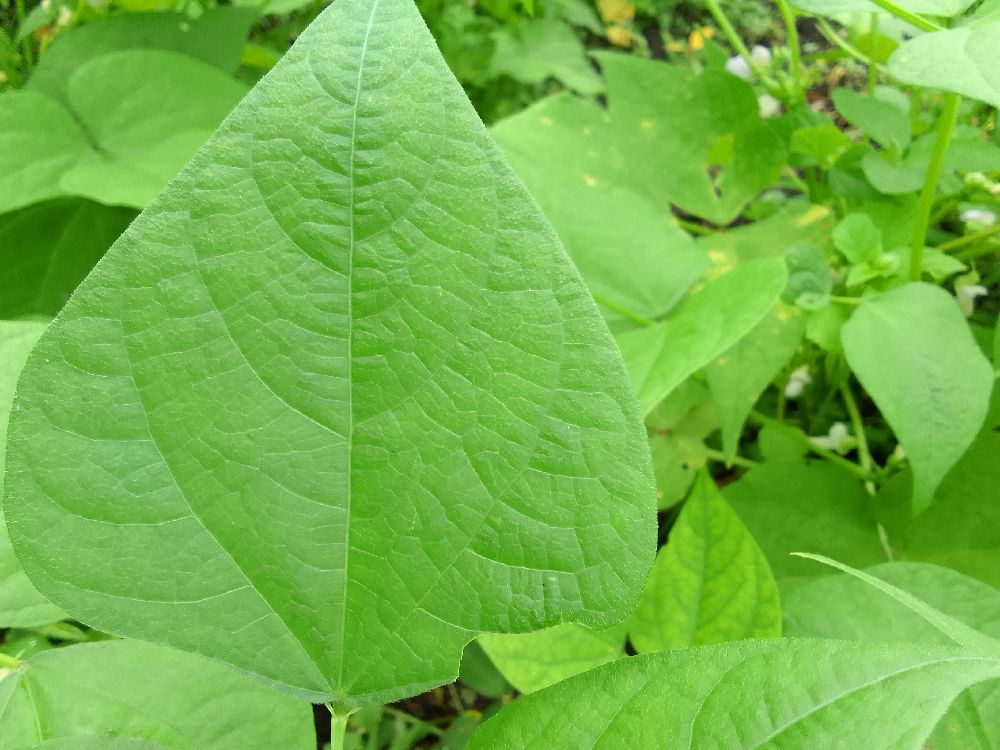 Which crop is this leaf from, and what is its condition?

common bean, healthy
